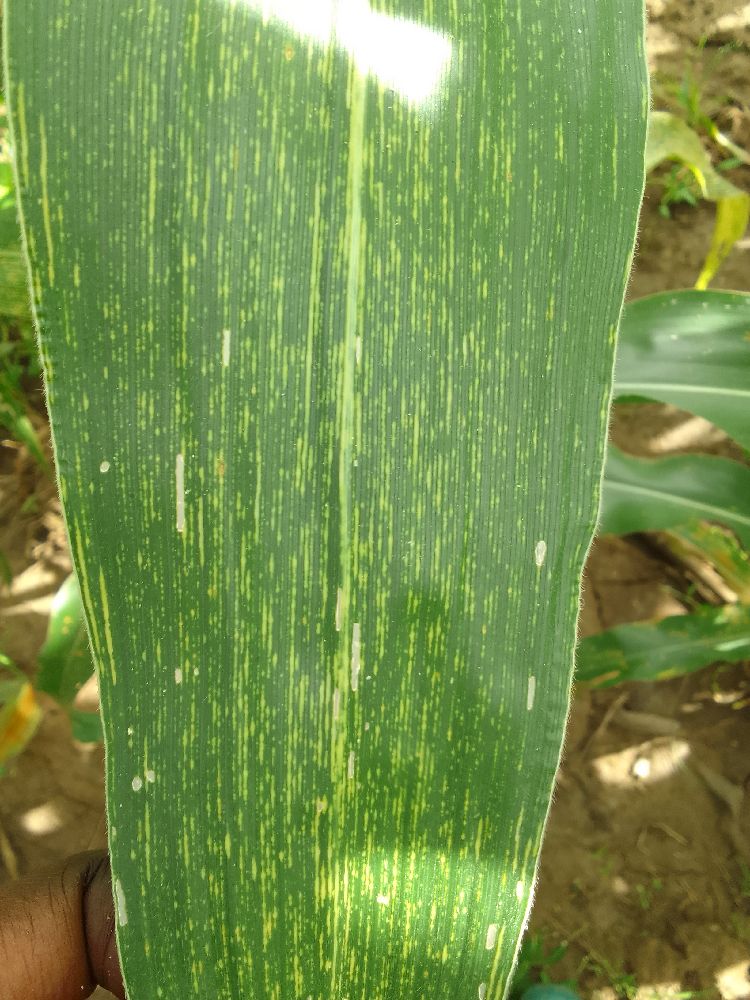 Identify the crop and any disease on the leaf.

maize, maize streak virus
